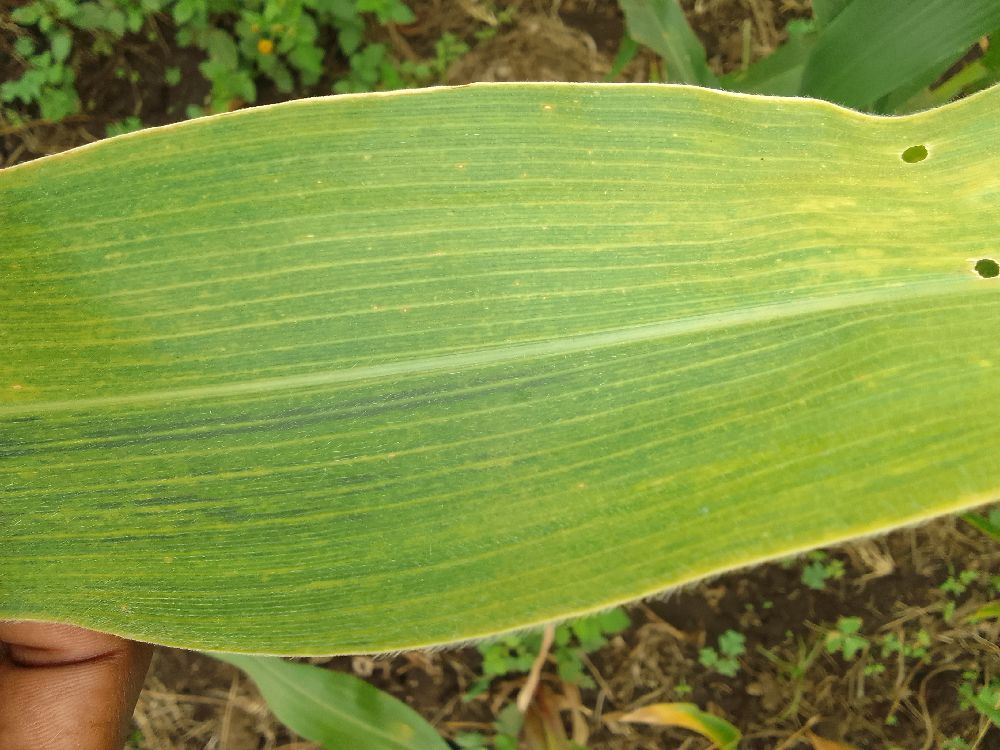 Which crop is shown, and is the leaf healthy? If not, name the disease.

maize, maize lethal necrosis
